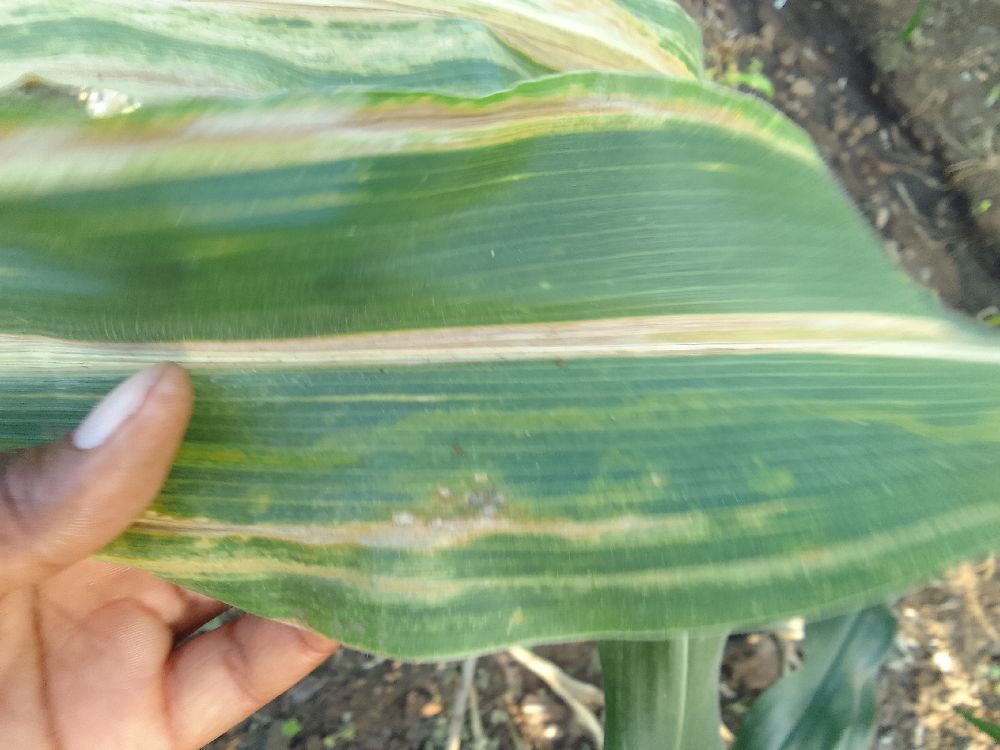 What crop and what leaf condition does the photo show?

maize, maize lethal necrosis
